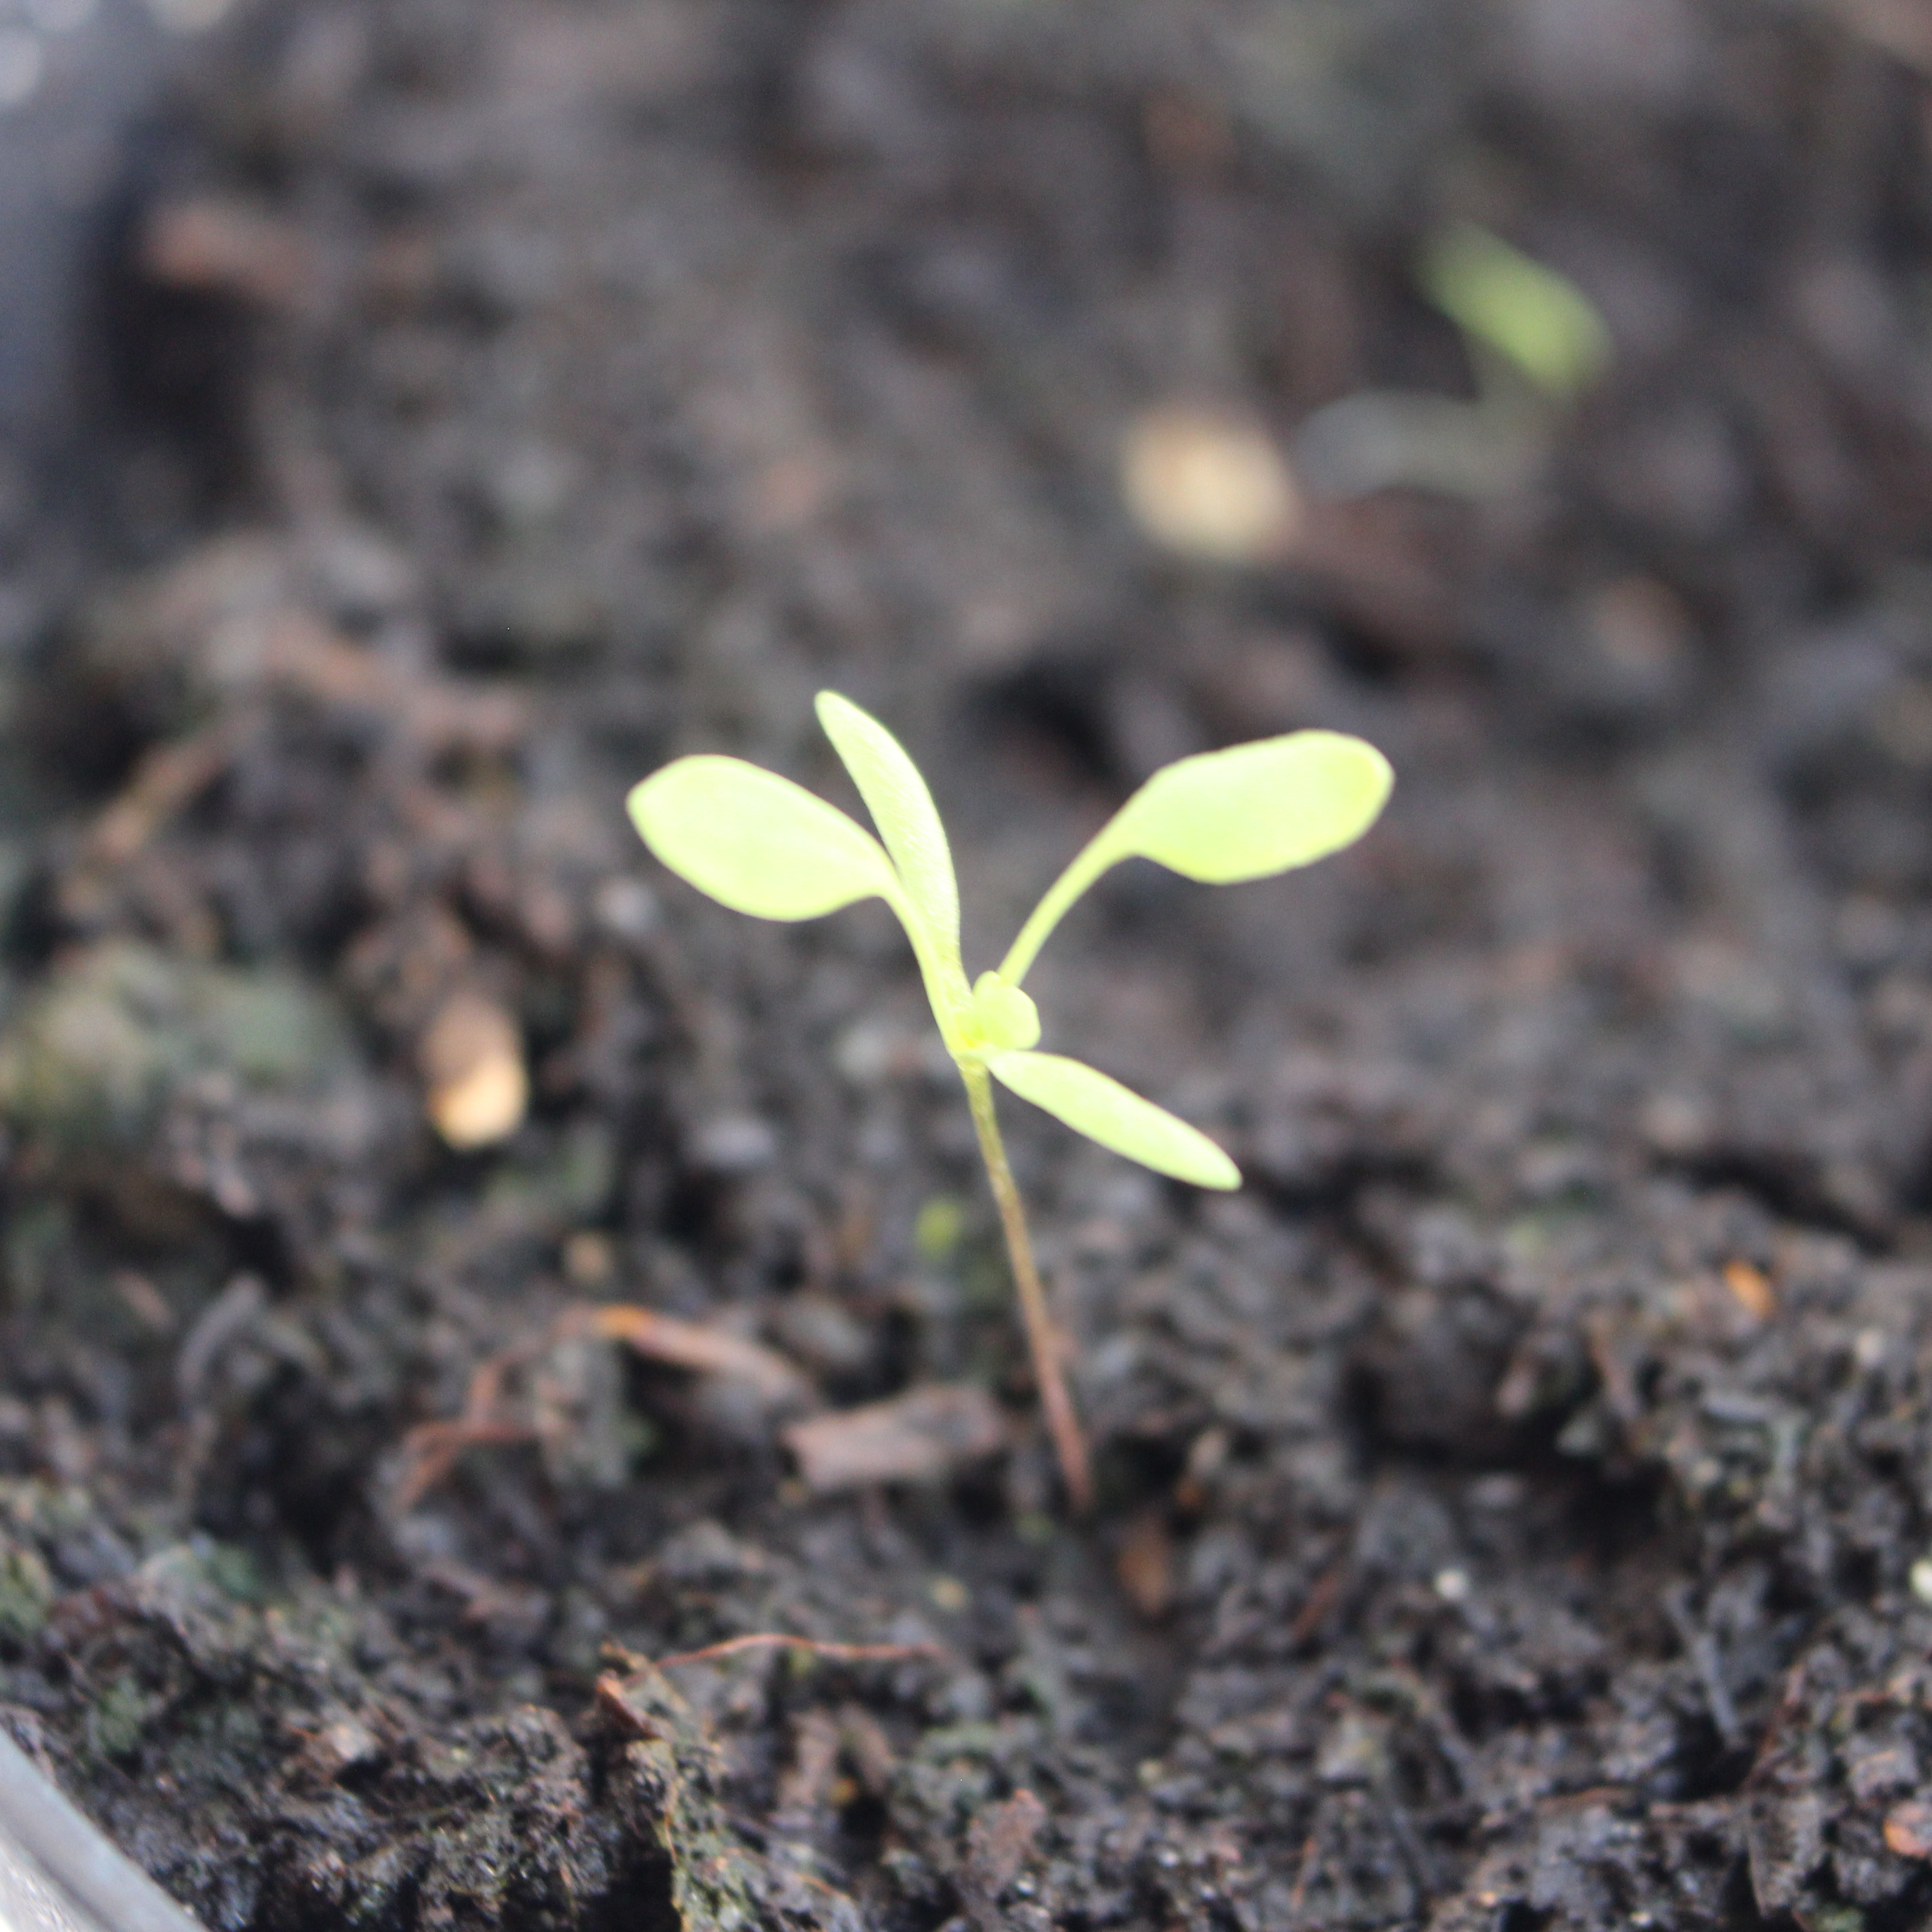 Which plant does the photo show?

Papaver rhoeas
